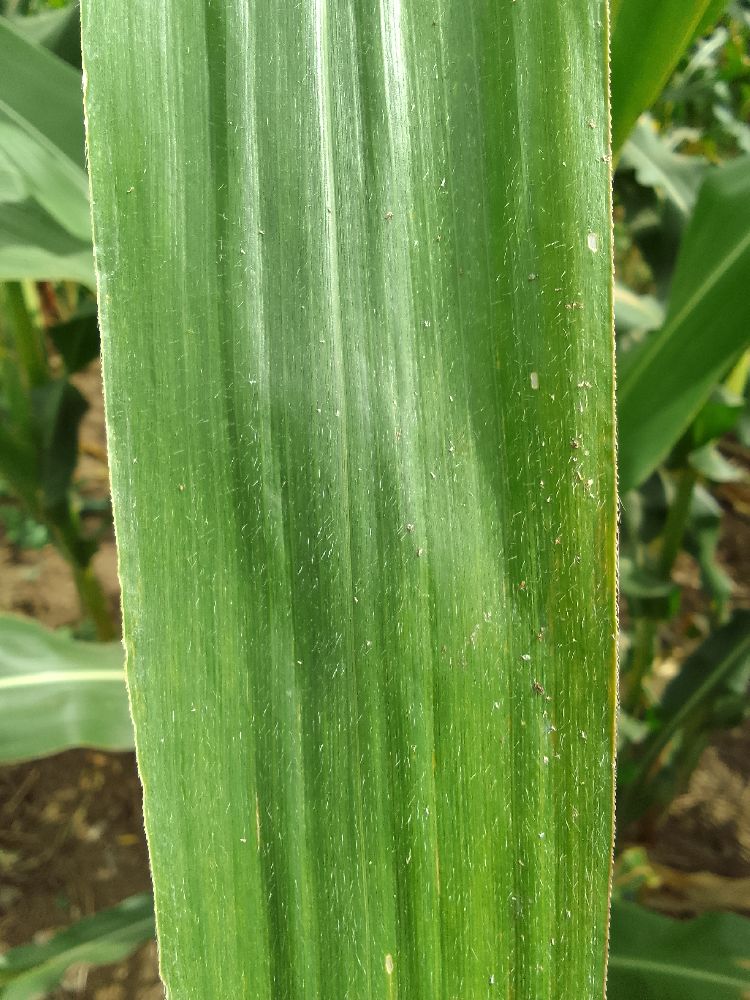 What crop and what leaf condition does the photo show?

maize, healthy
